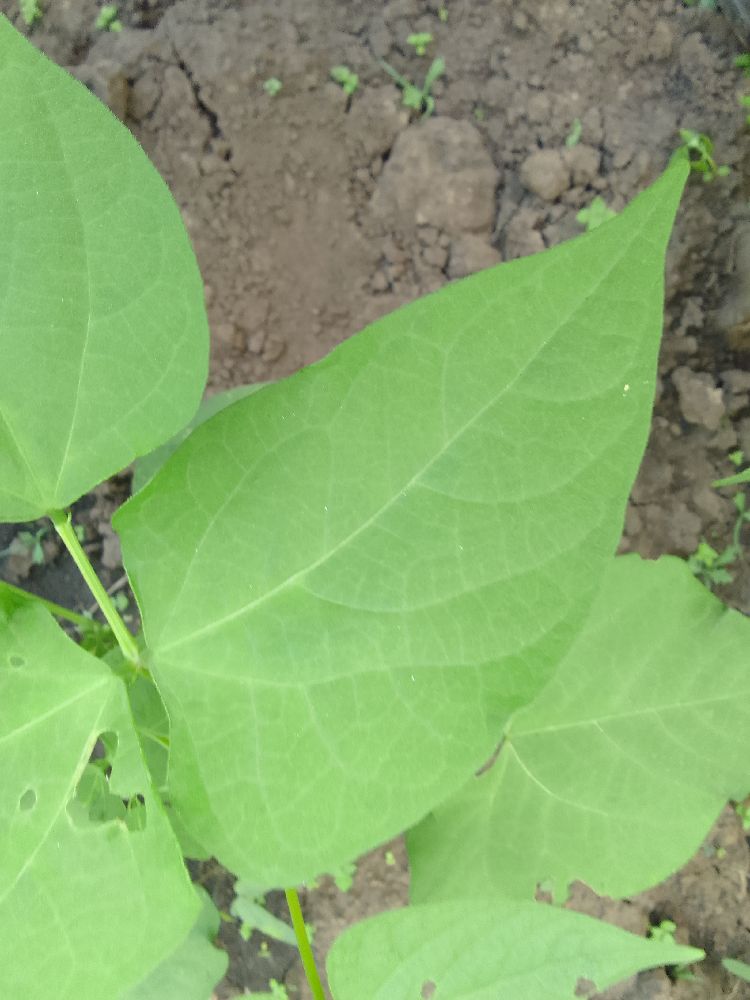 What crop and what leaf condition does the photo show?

common bean, healthy
